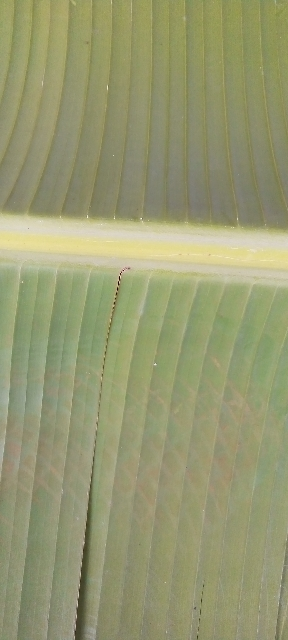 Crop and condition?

banana, healthy
